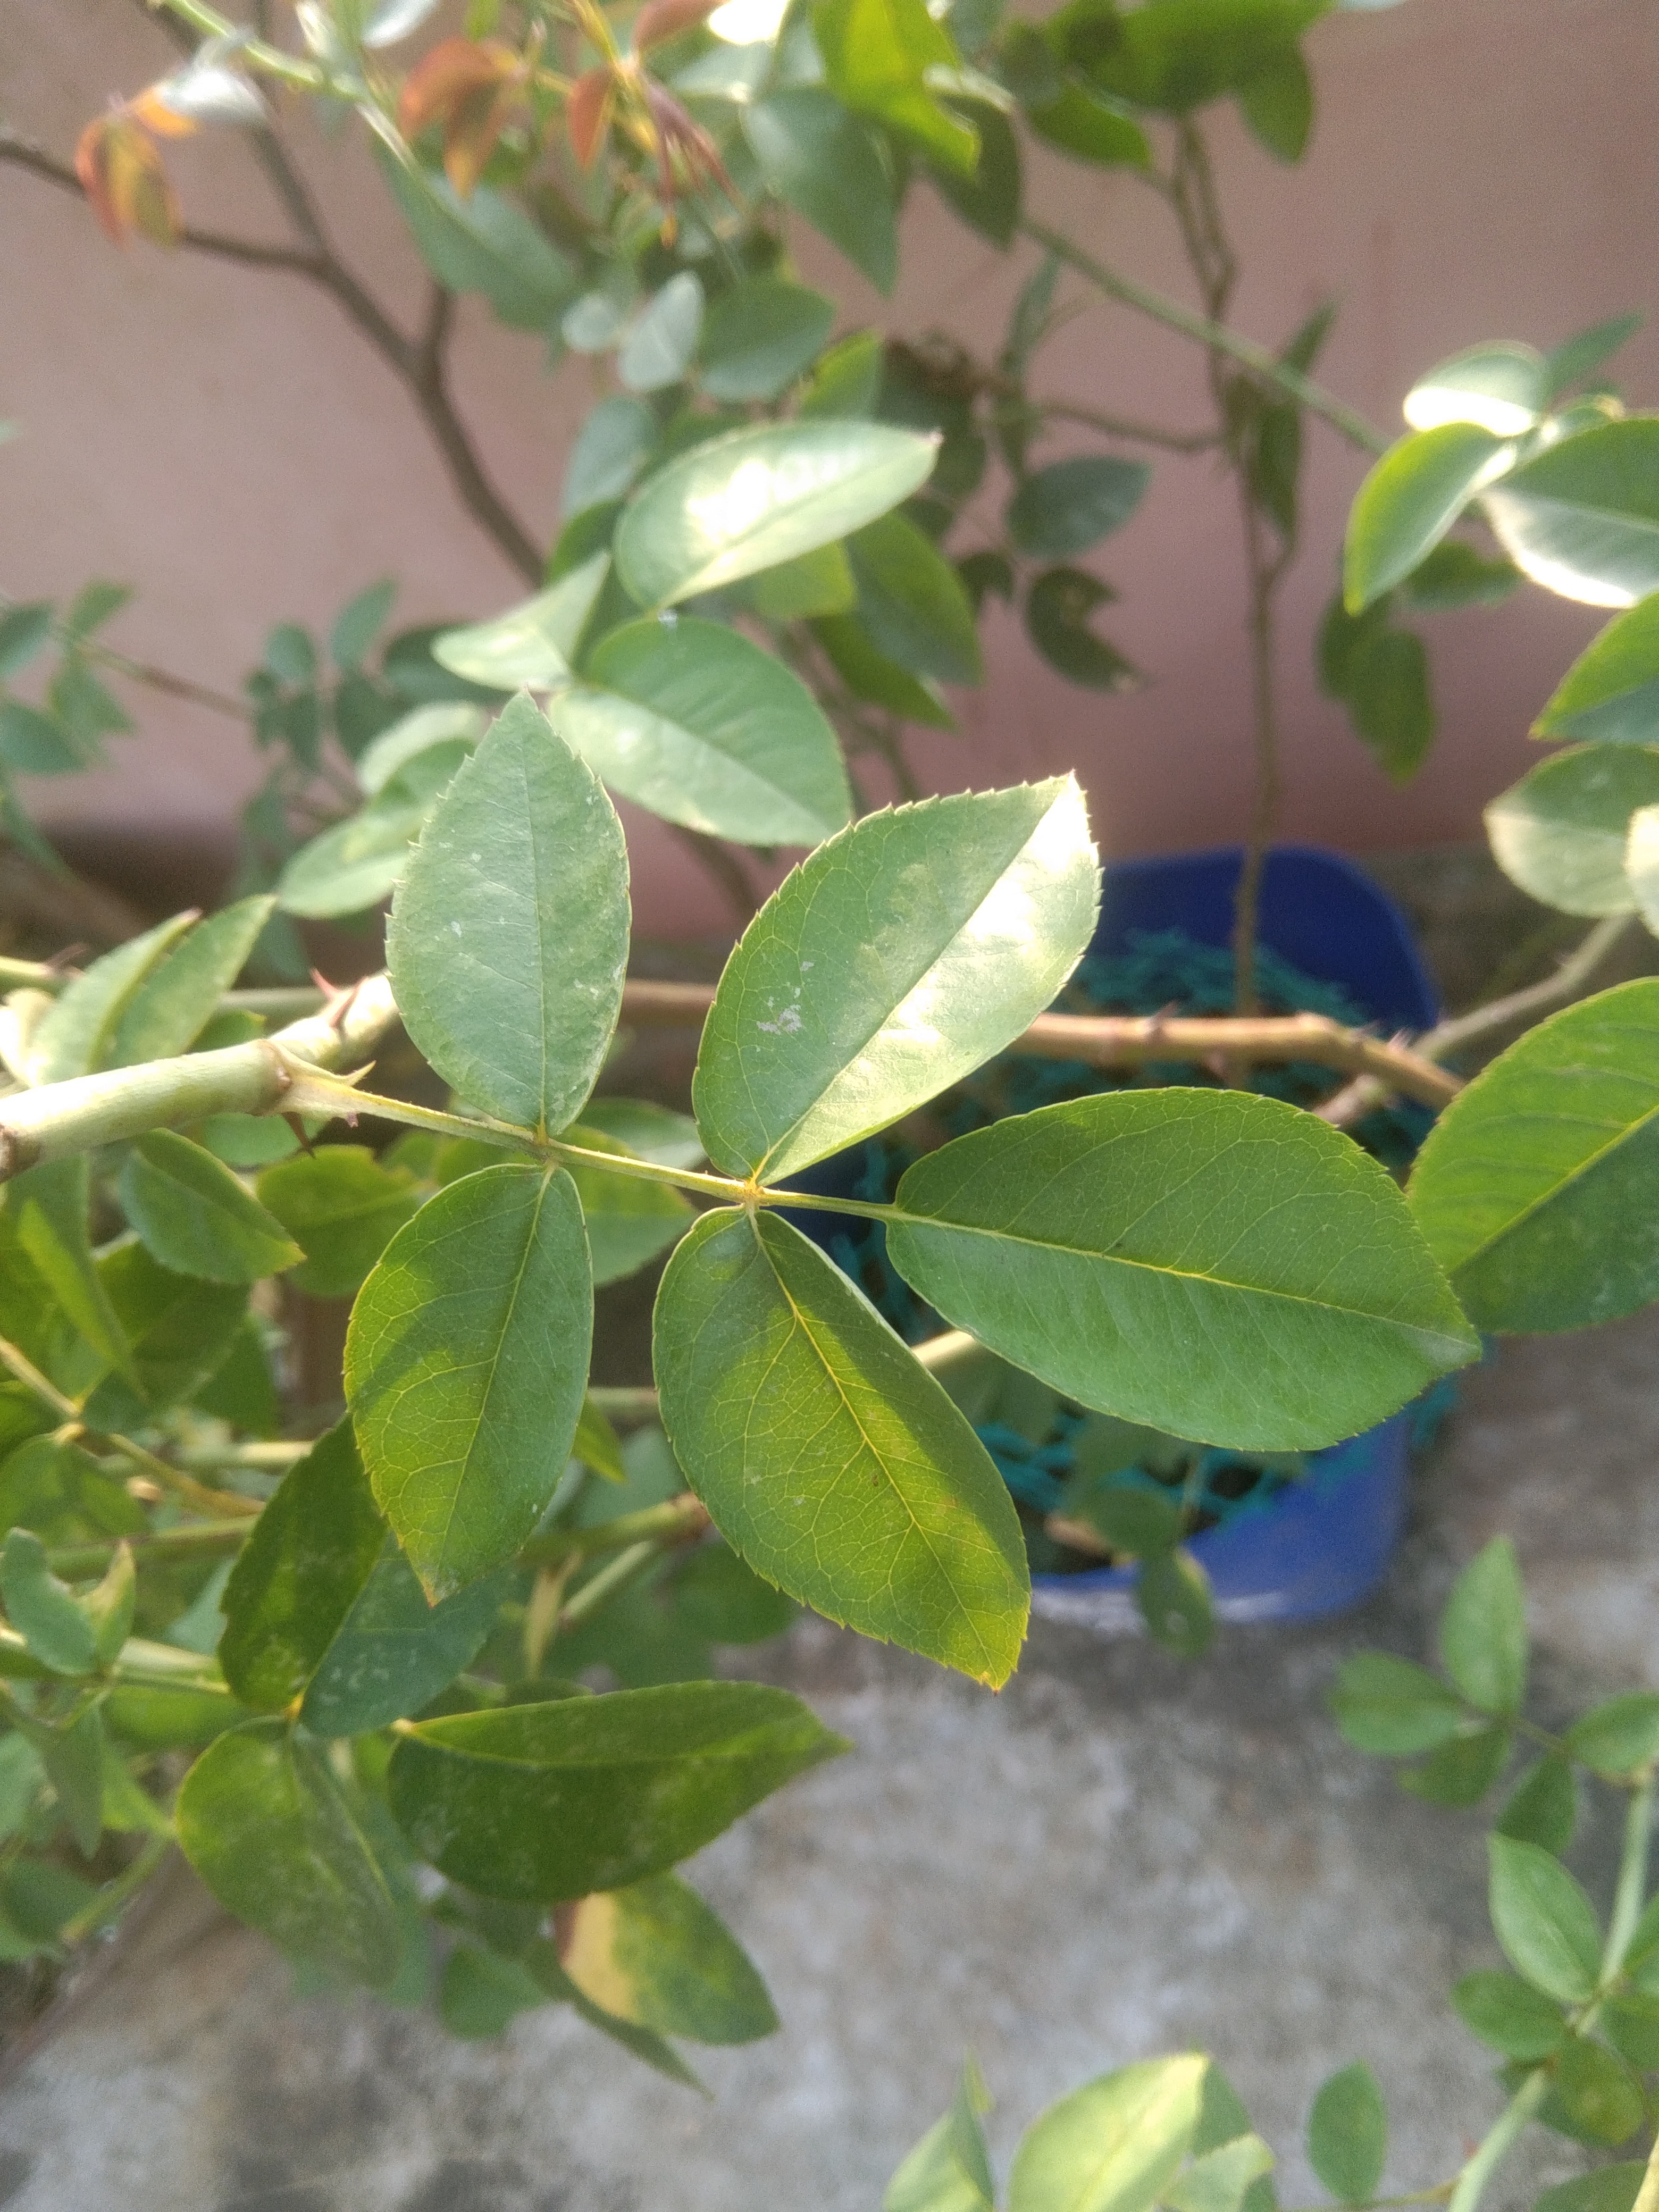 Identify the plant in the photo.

rose
